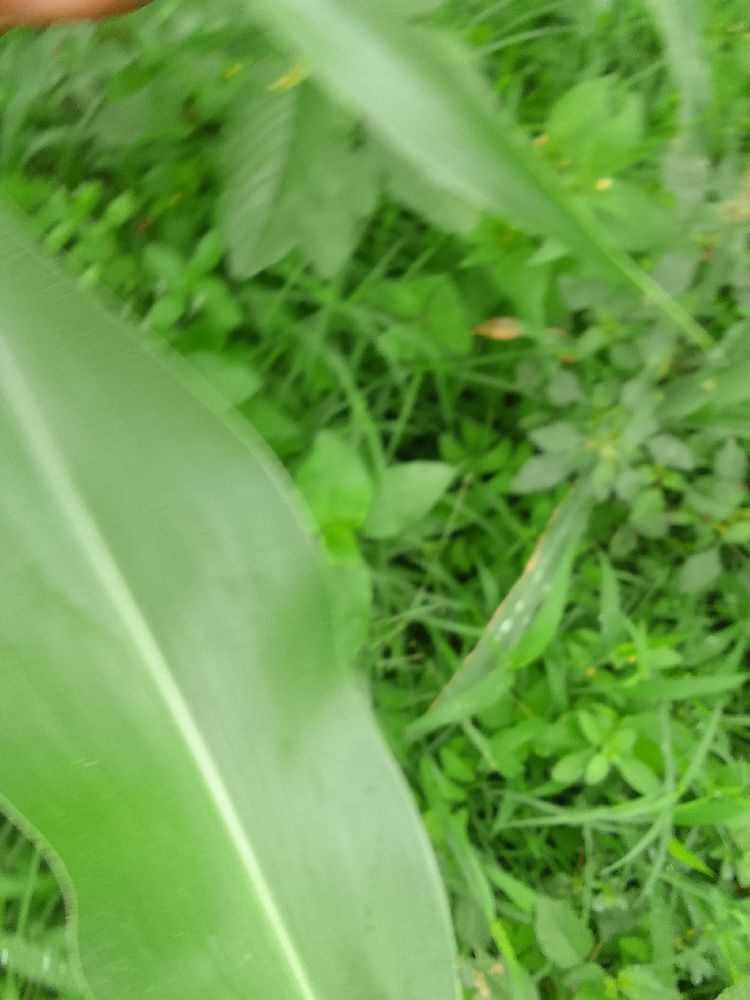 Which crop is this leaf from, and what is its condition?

maize, healthy
